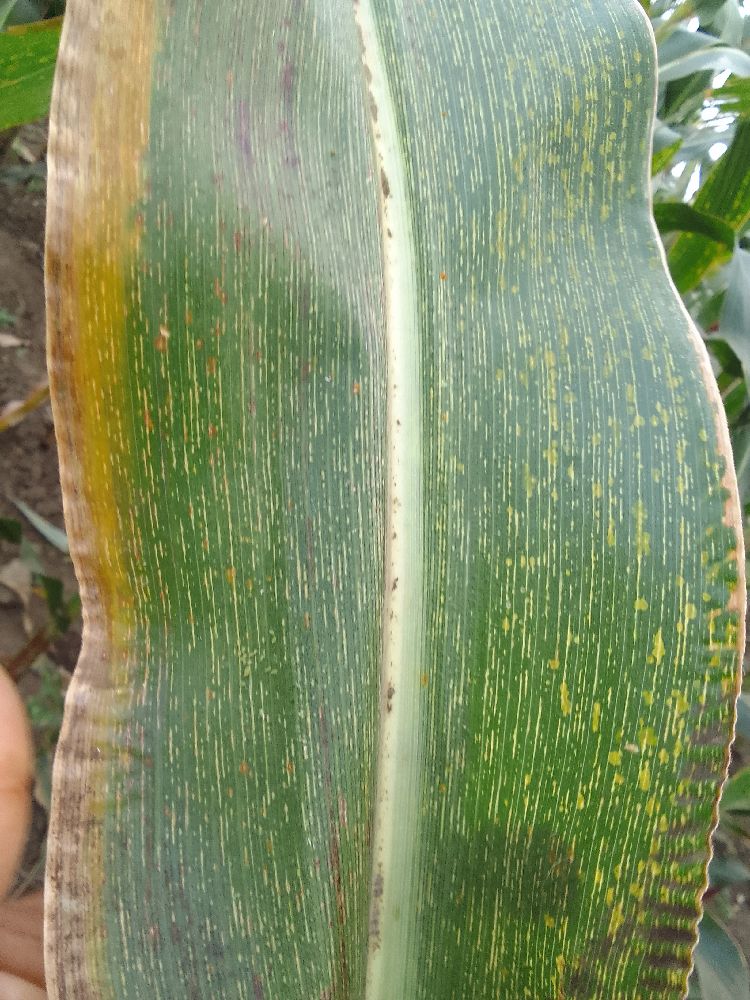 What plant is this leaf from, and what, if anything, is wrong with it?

maize, maize streak virus
